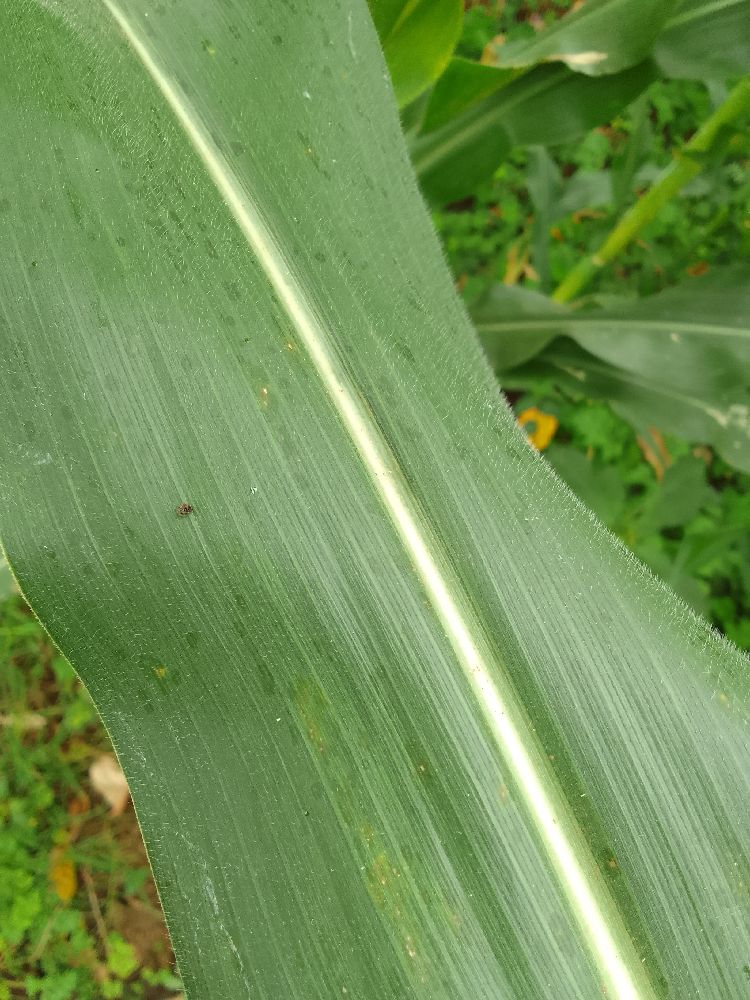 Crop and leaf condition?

maize, healthy
